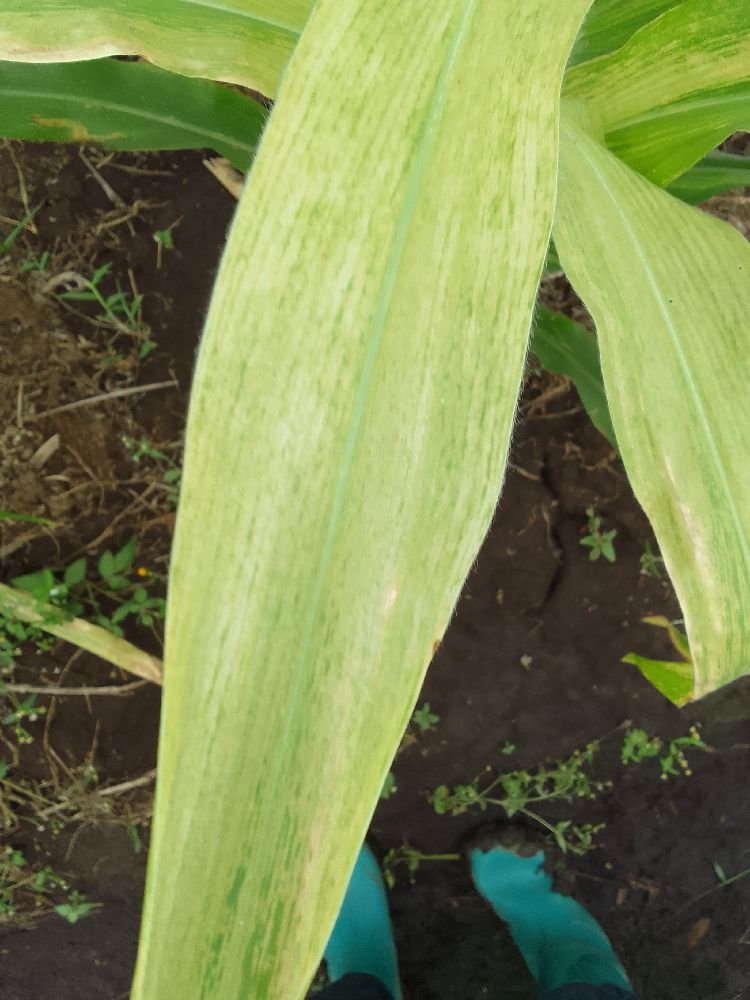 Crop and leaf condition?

maize, maize lethal necrosis
